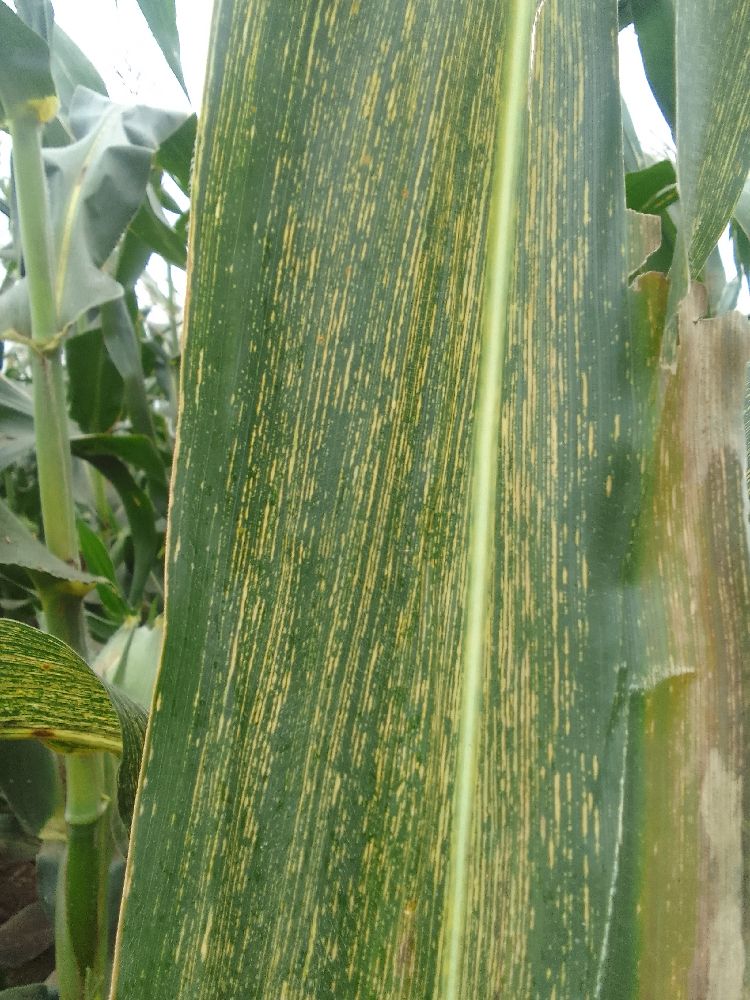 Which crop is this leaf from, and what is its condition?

maize, maize streak virus
